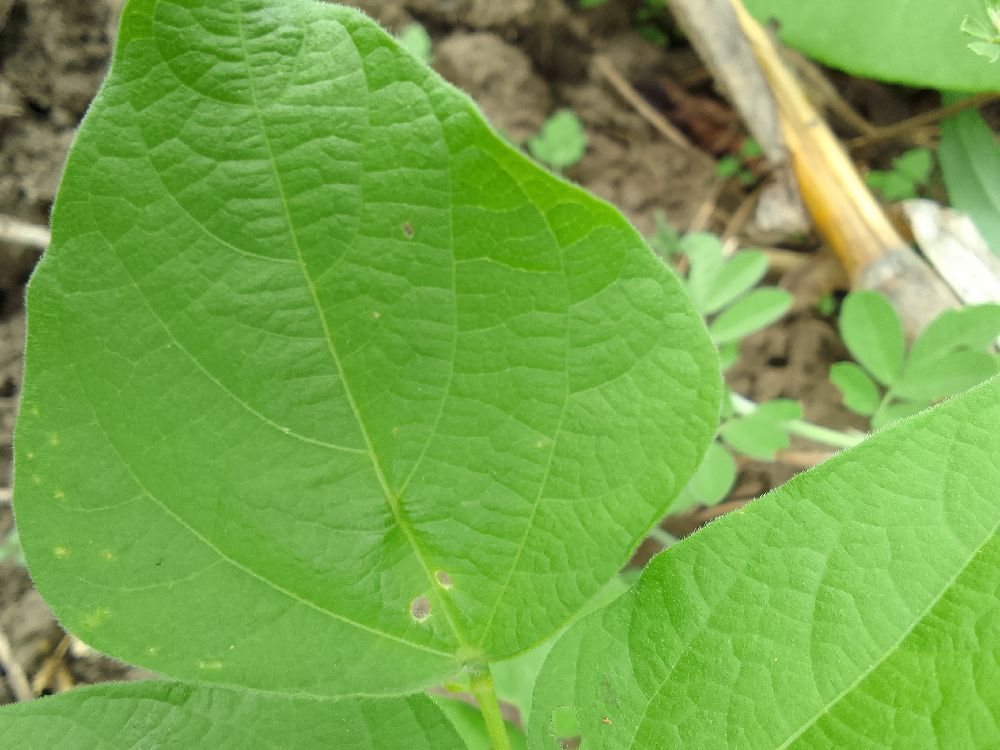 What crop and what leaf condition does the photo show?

common bean, healthy
